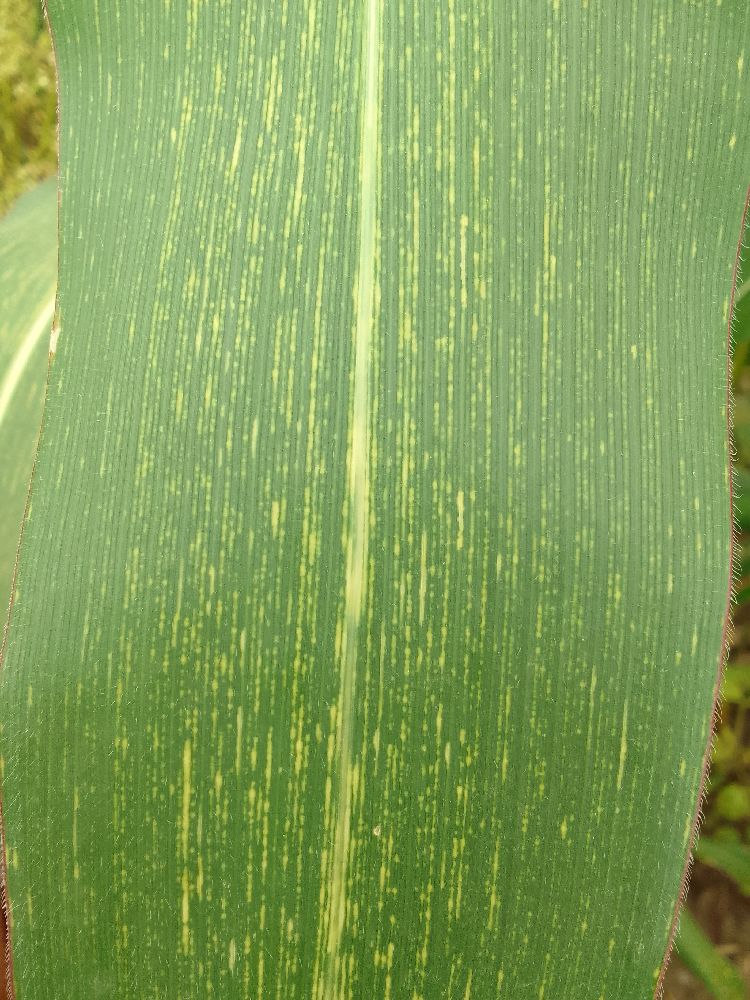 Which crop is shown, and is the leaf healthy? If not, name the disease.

maize, maize streak virus
